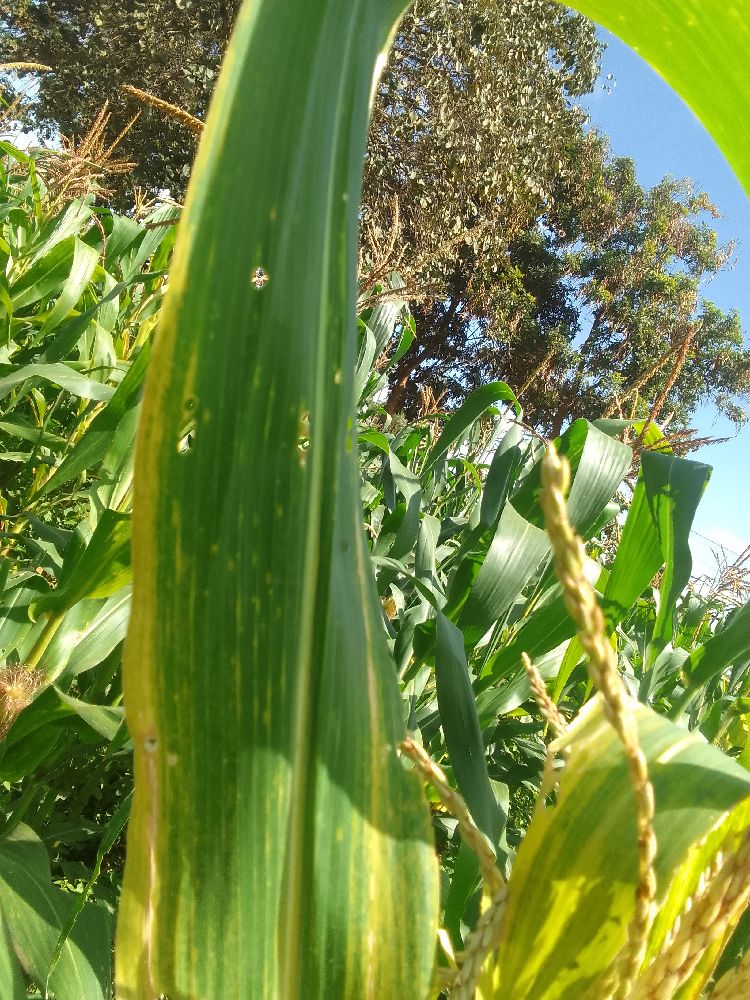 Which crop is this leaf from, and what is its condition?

maize, maize lethal necrosis
